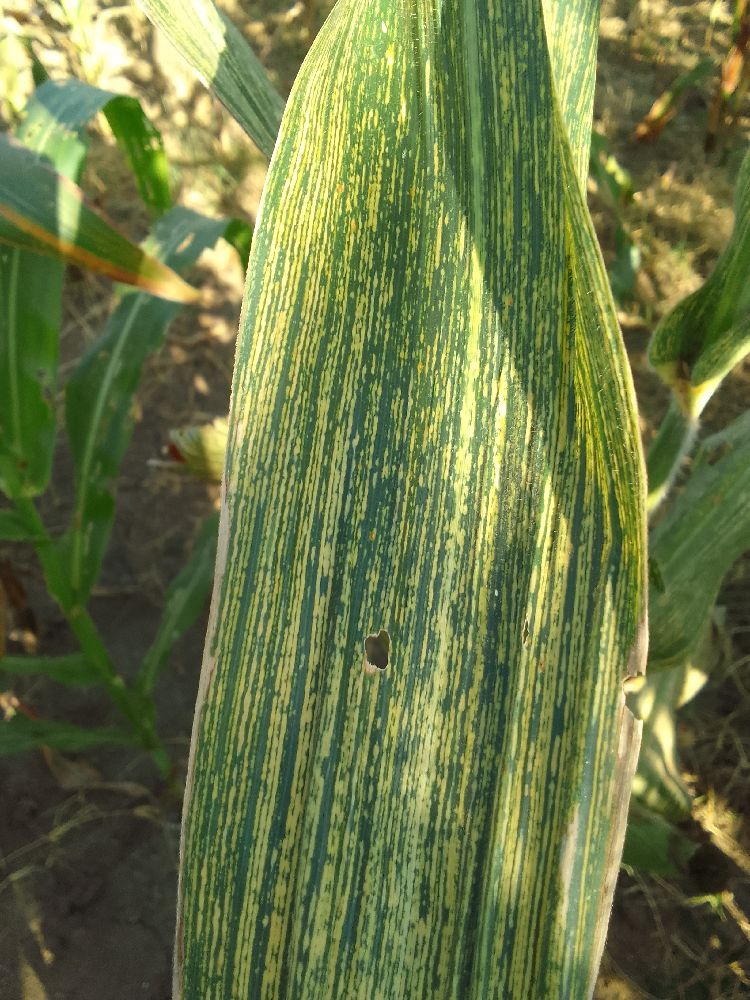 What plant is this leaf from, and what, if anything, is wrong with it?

maize, maize streak virus
